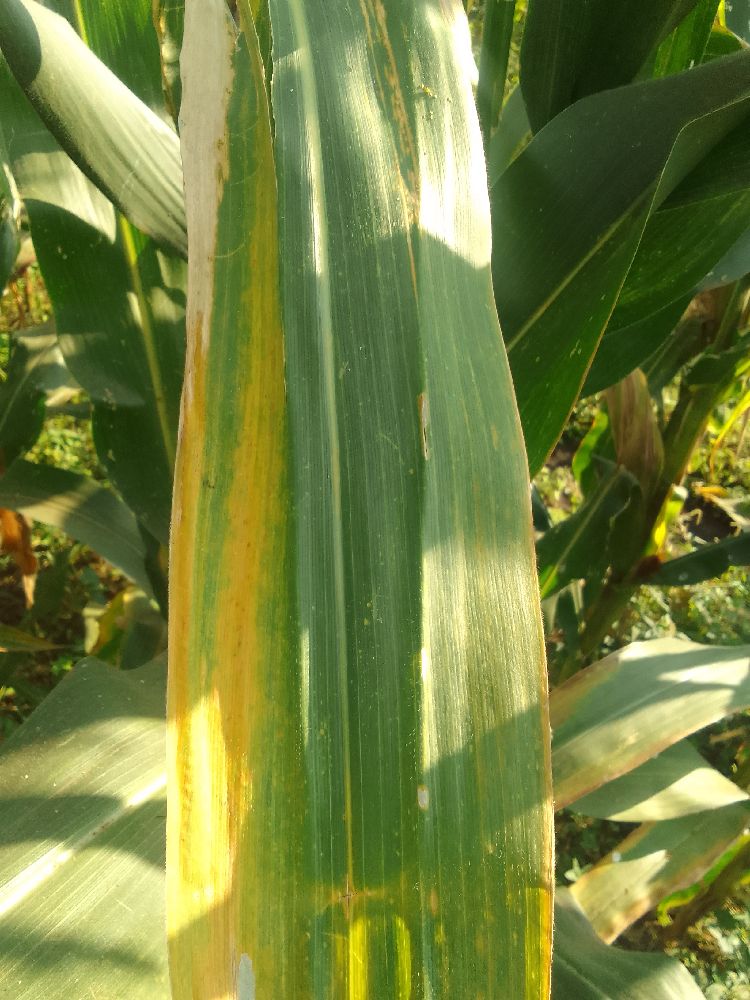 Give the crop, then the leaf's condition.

maize, maize lethal necrosis
